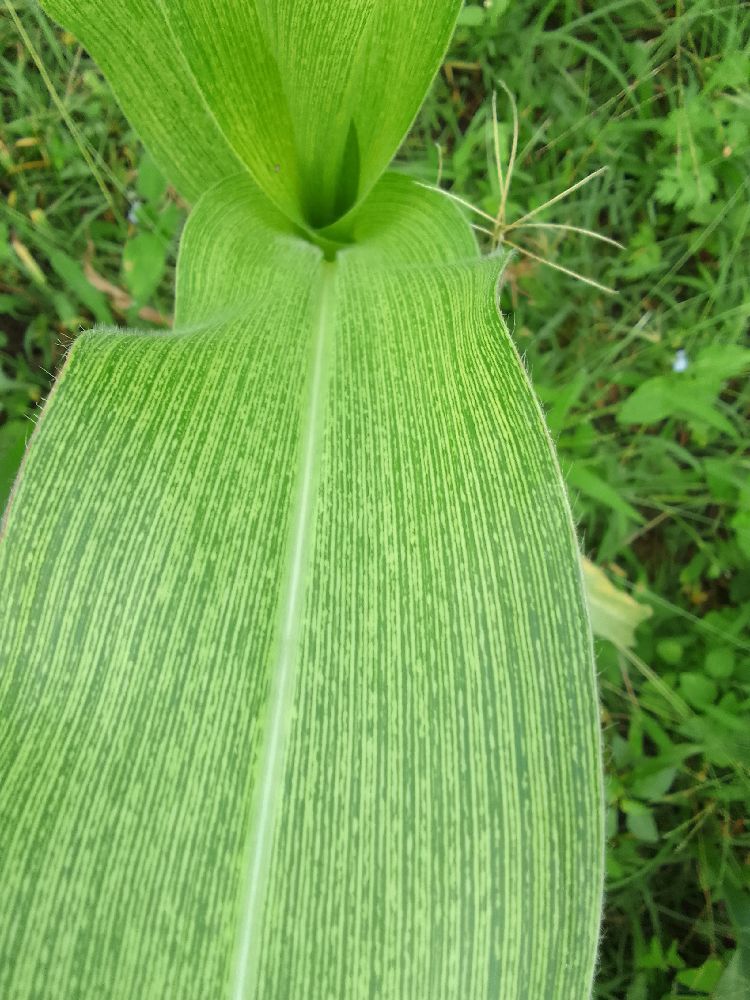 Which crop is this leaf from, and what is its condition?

maize, maize streak virus
